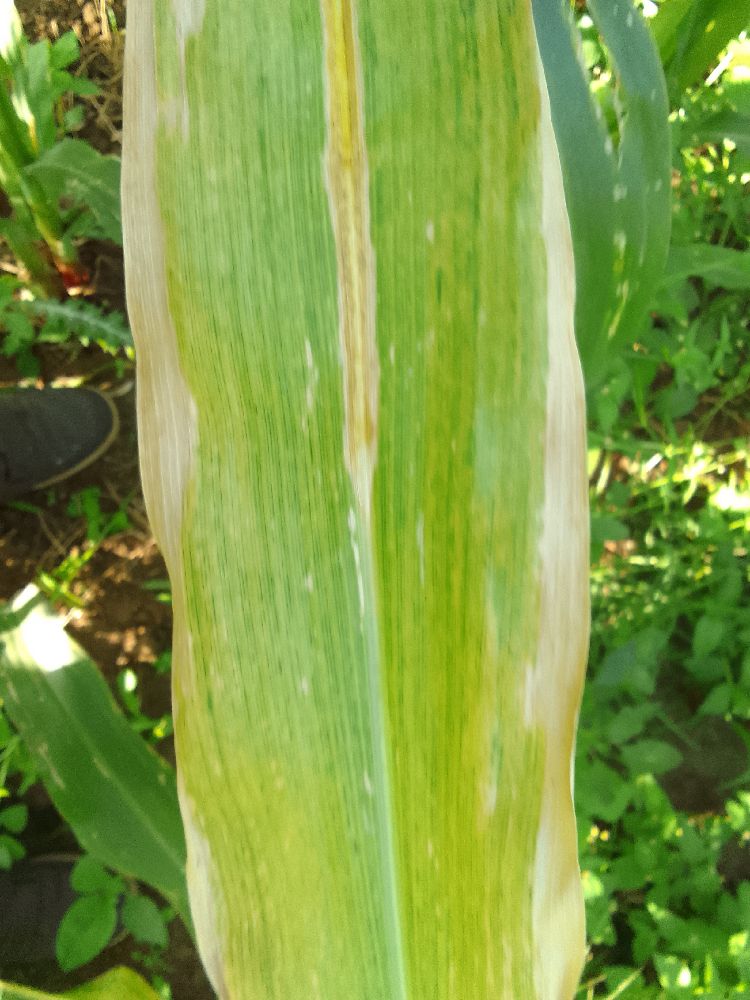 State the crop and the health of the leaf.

maize, maize lethal necrosis
